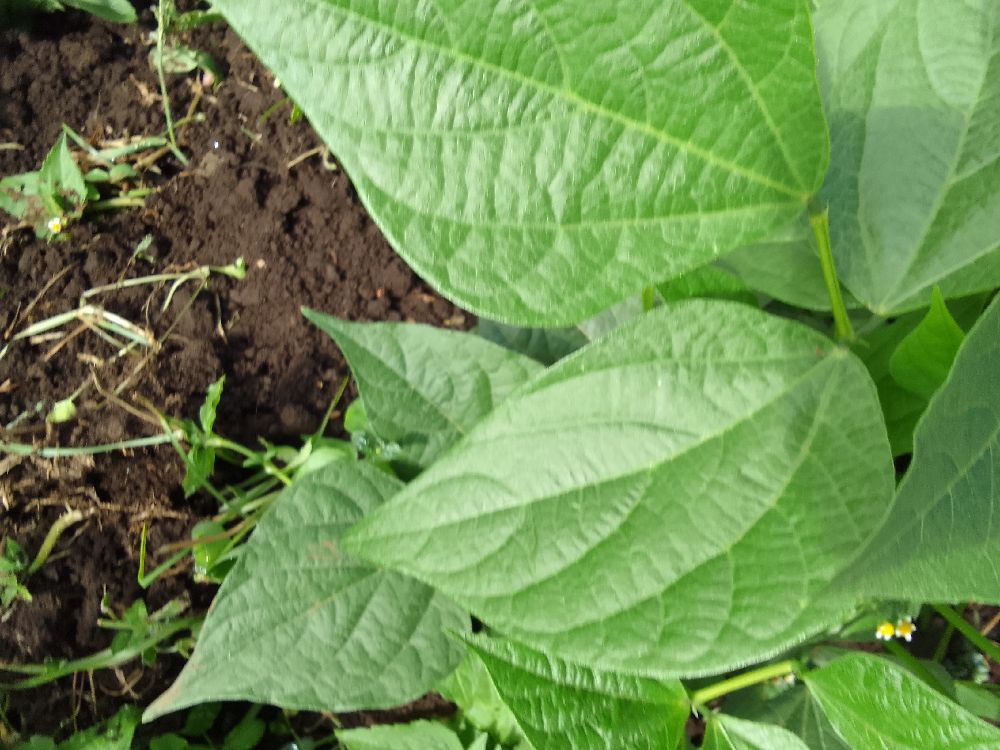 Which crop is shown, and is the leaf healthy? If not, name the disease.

common bean, healthy
